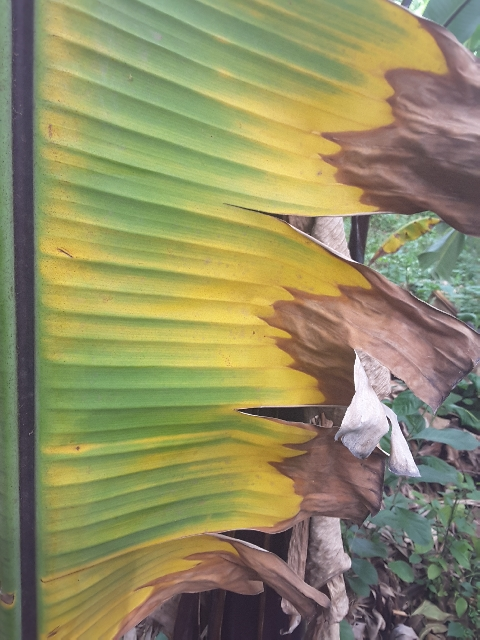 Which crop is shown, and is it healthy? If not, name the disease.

banana, fusarium wilt race 1
